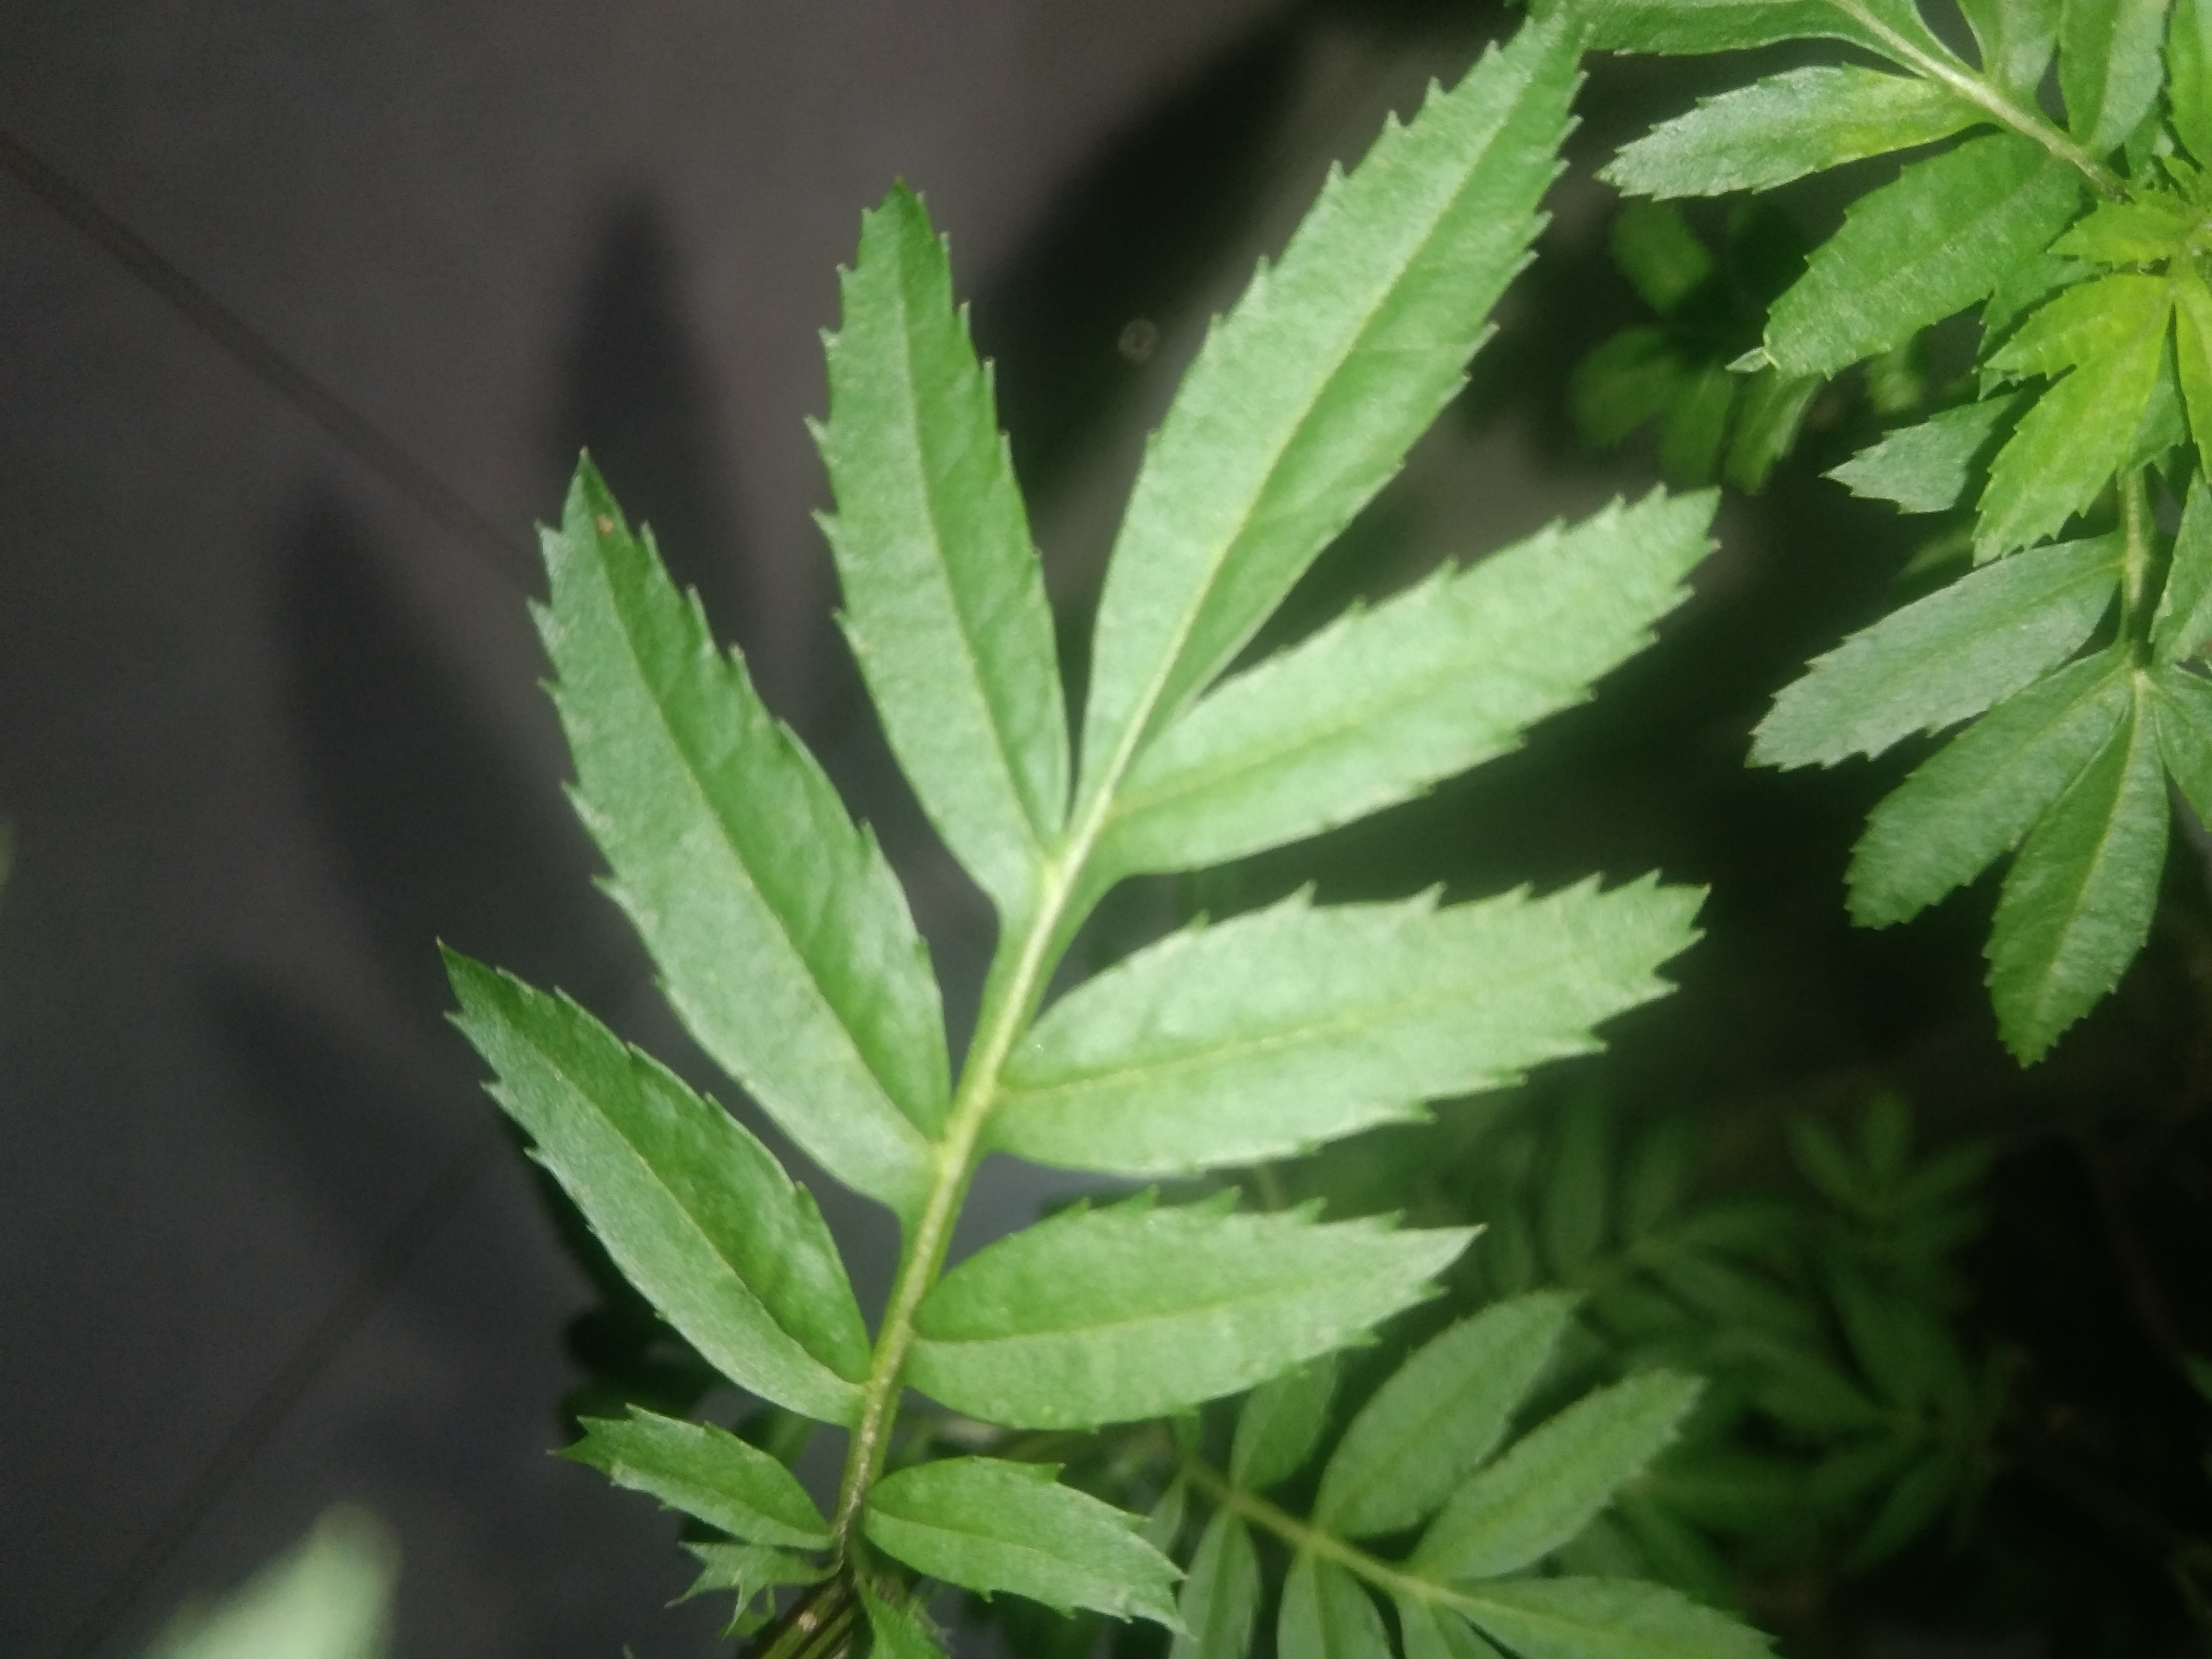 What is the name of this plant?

marigold
